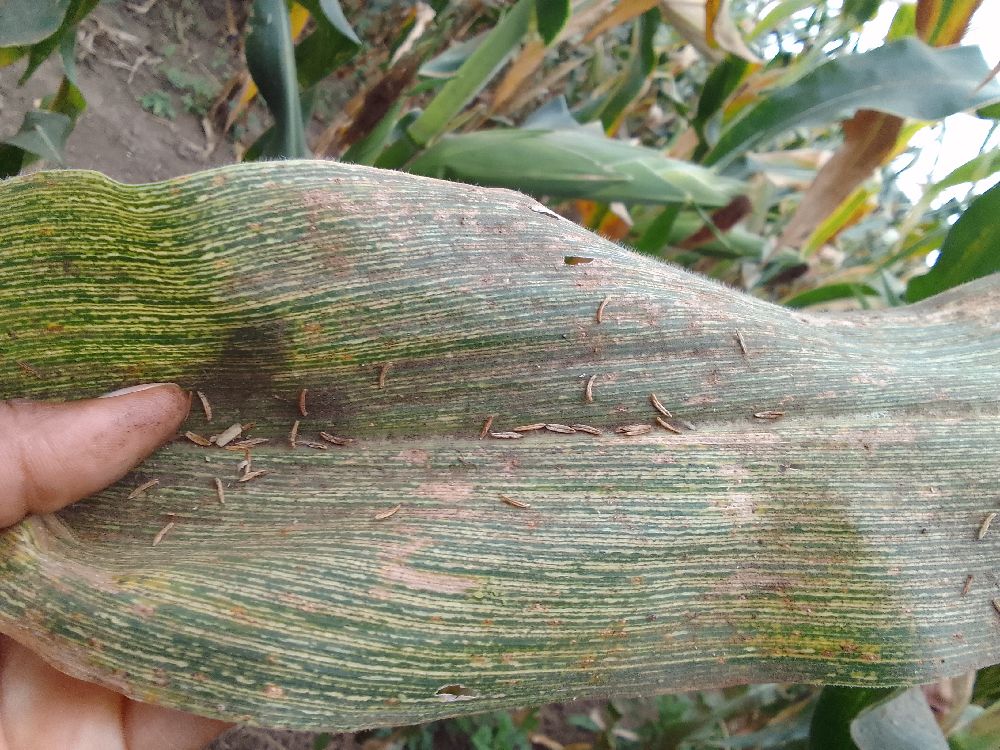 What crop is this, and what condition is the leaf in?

maize, maize streak virus
